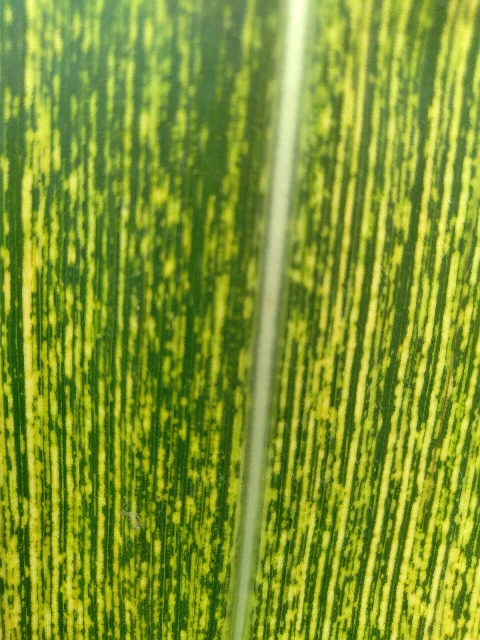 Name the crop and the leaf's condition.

maize, maize streak virus
